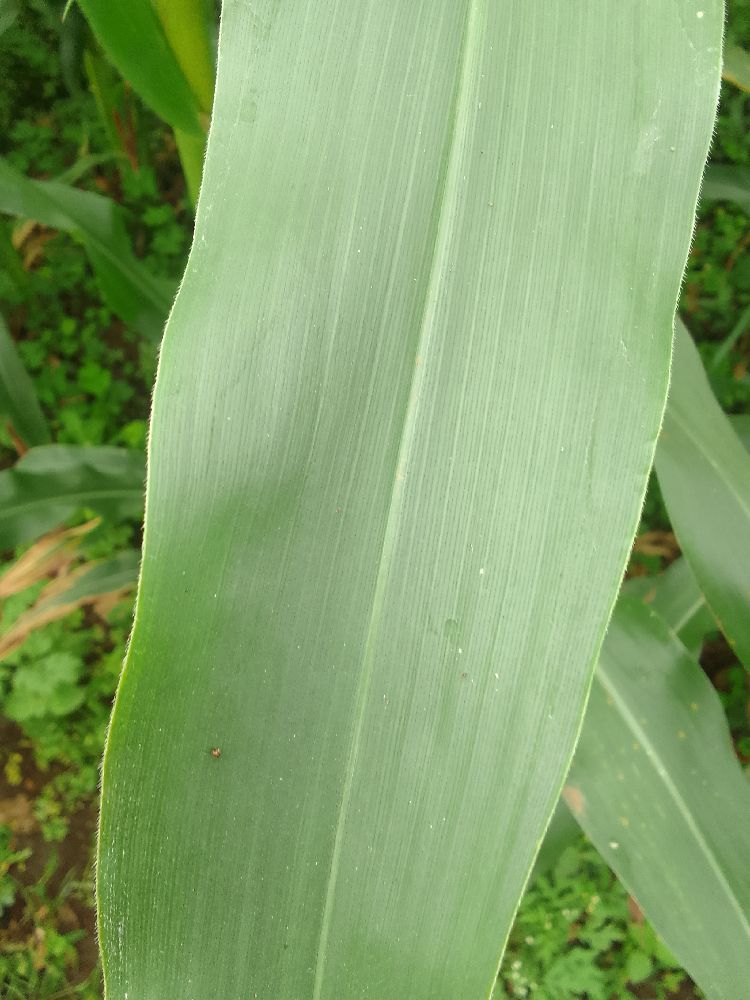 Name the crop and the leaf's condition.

maize, healthy
